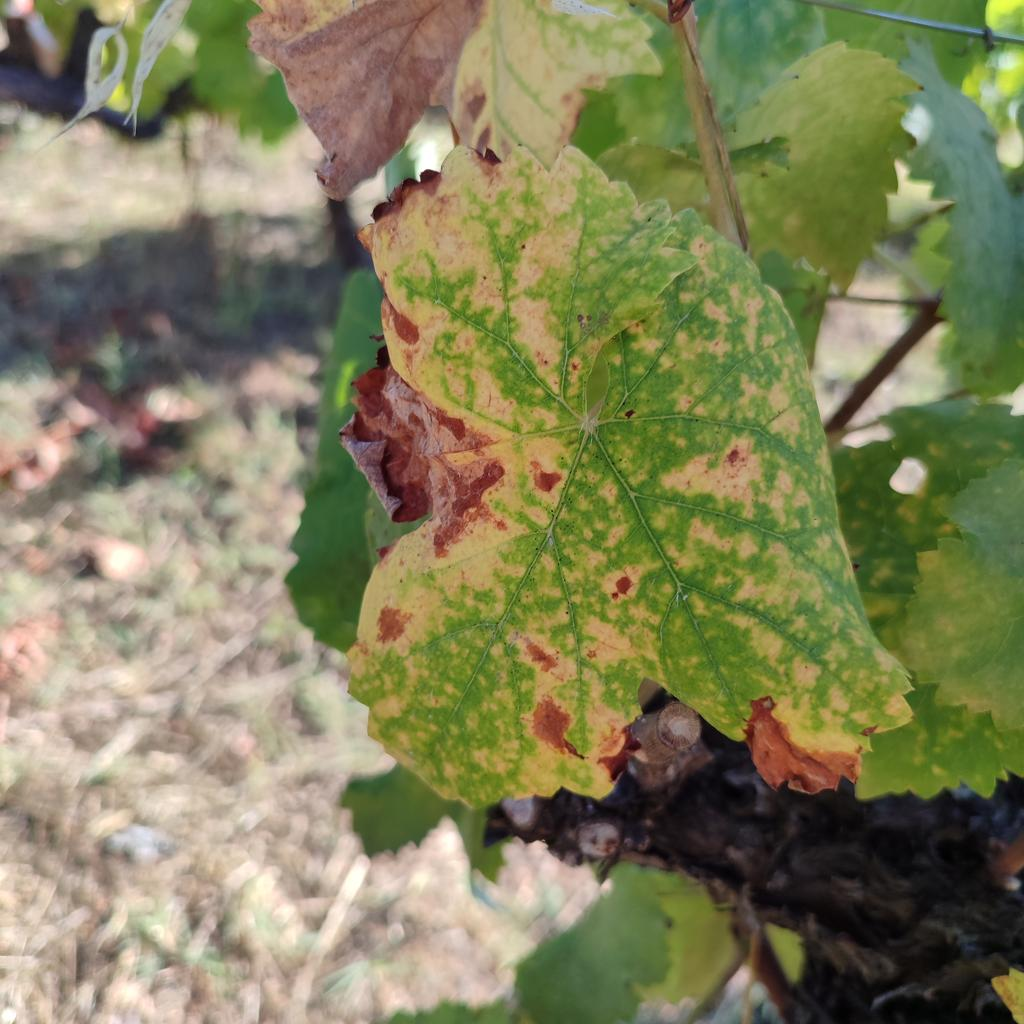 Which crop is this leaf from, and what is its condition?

grapevine, esca complex
